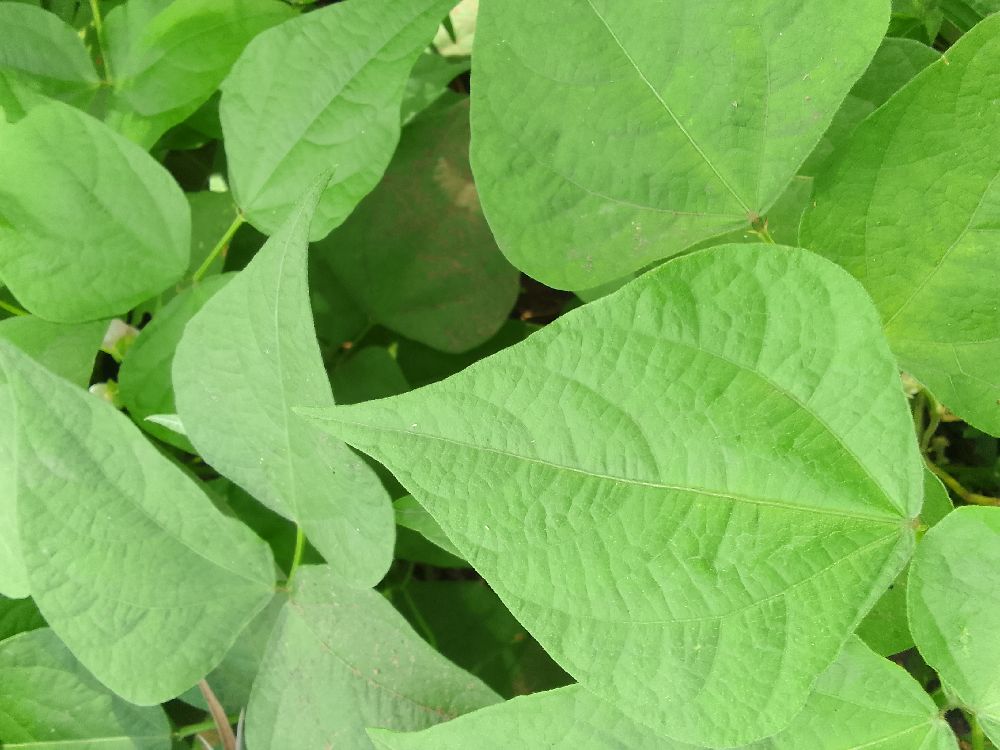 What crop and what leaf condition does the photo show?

common bean, healthy
